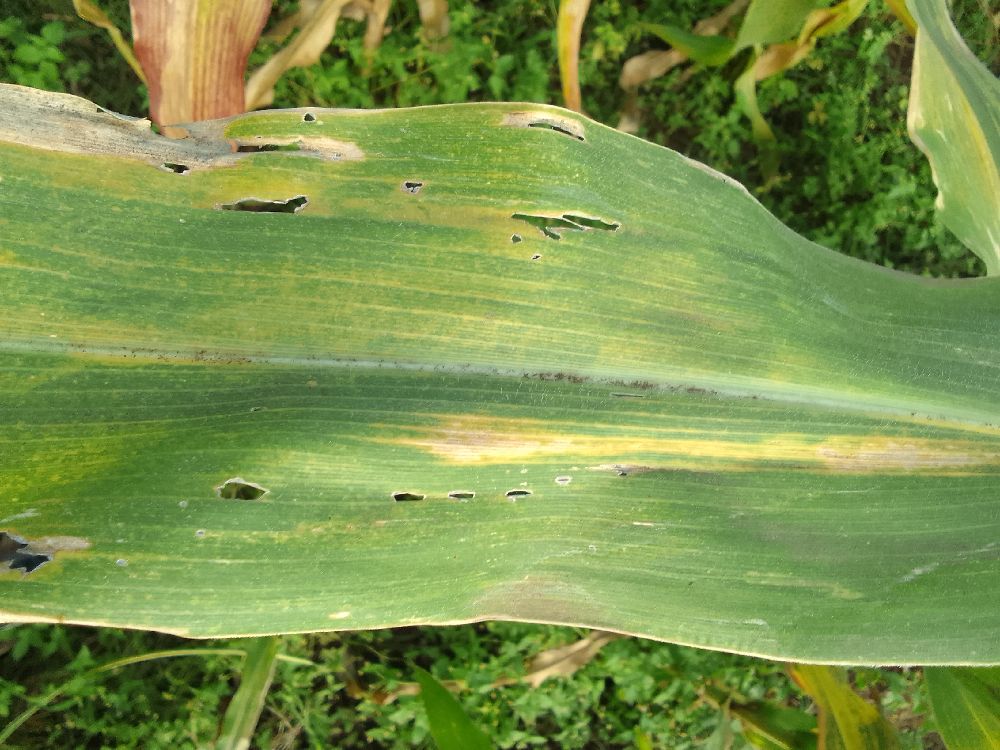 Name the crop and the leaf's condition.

maize, maize lethal necrosis
